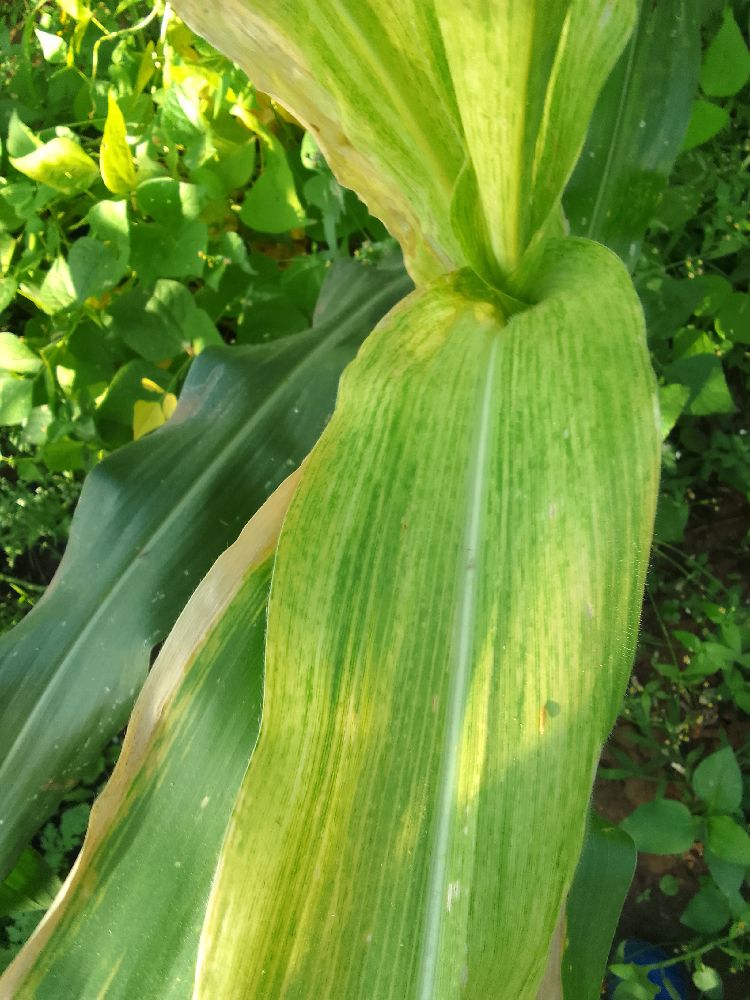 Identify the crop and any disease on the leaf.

maize, maize lethal necrosis
